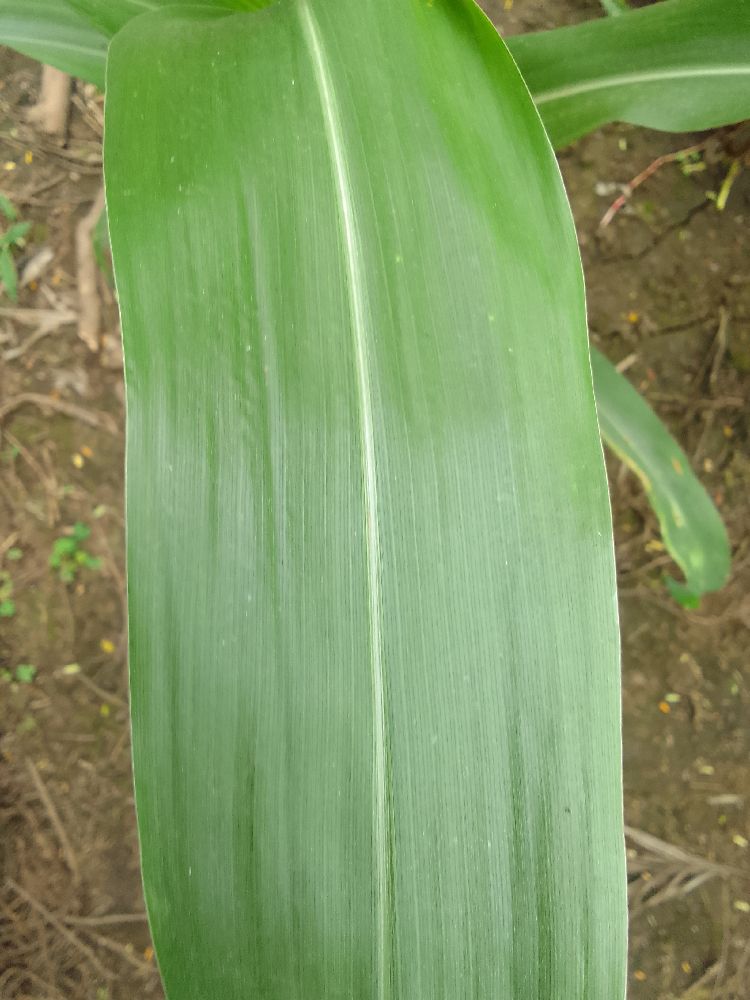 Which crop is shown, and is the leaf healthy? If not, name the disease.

maize, healthy
